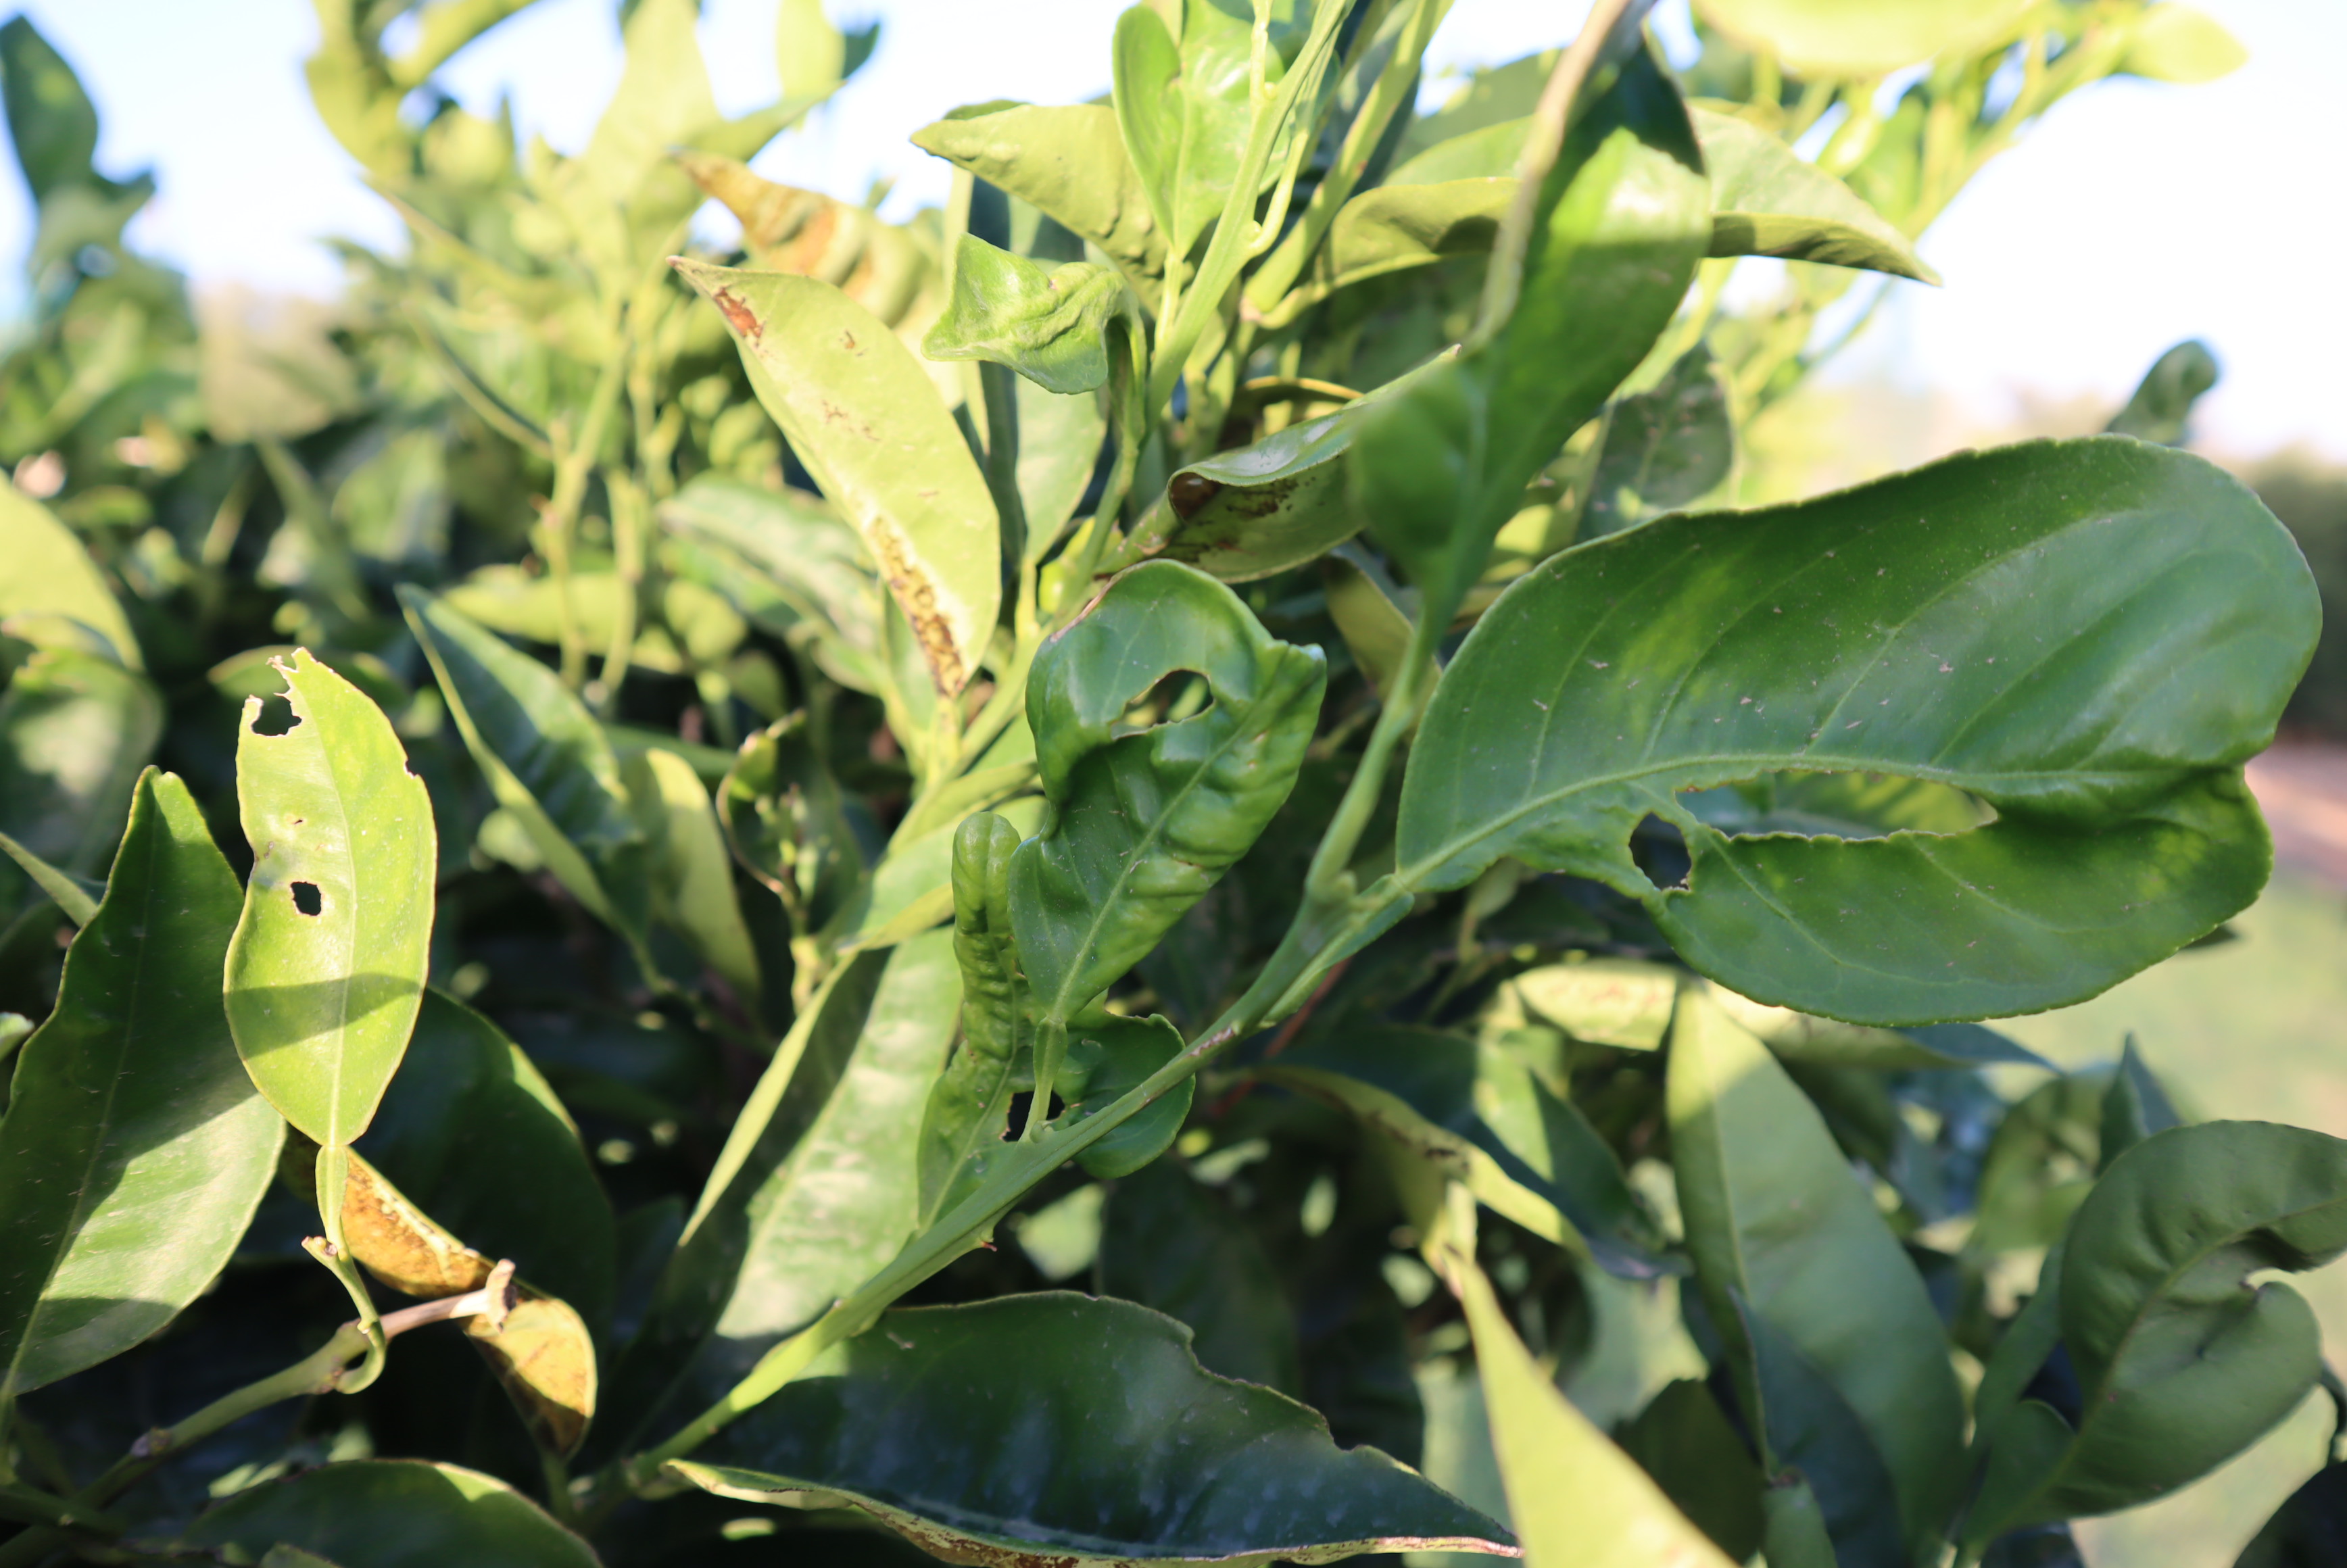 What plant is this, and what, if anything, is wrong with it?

citrus, leafminer
